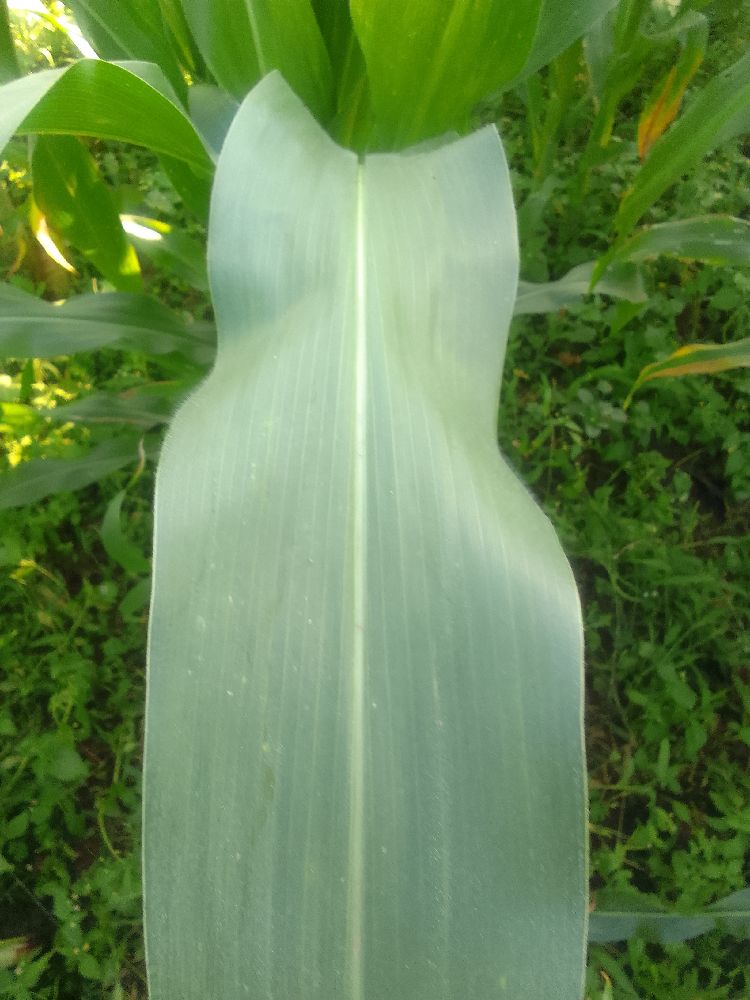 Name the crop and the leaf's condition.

maize, healthy
